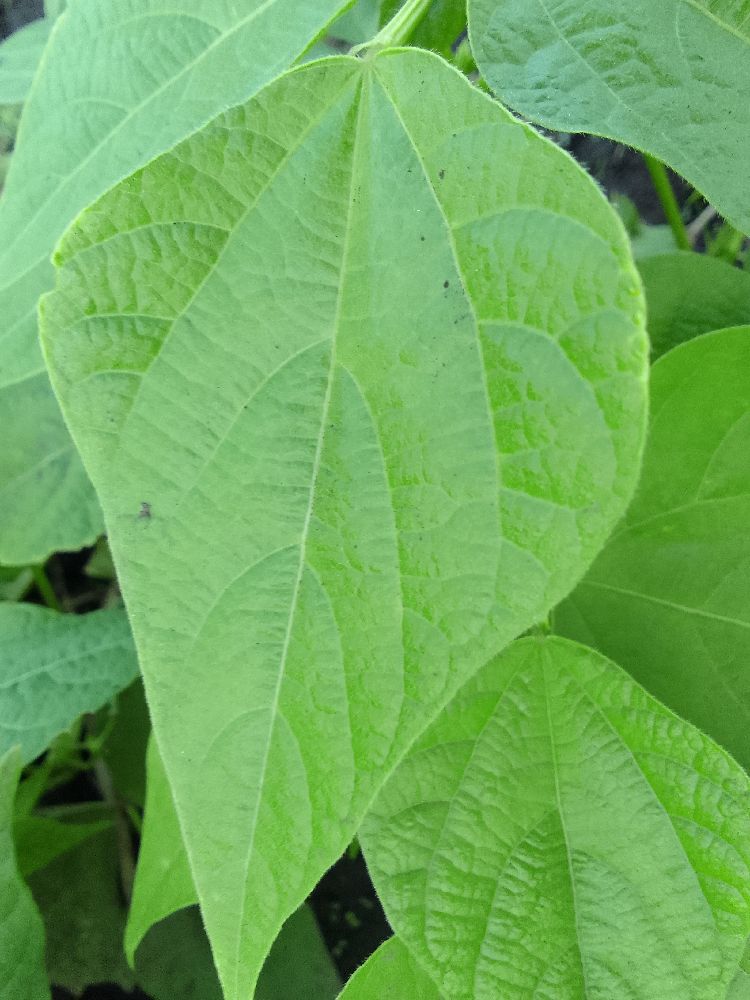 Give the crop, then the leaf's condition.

common bean, healthy
